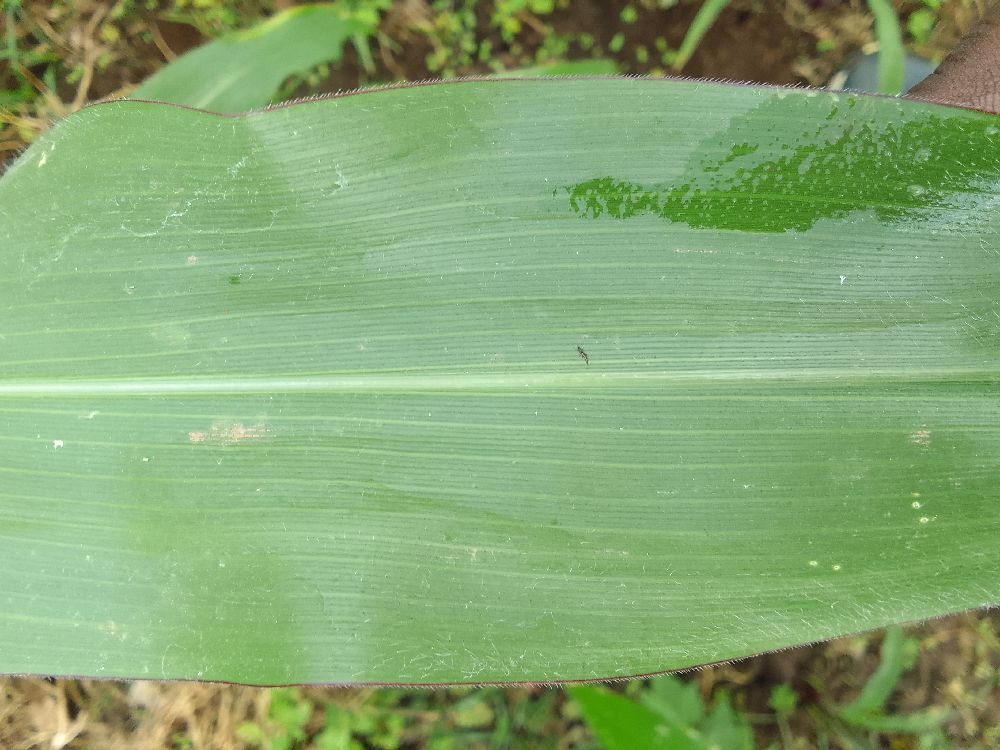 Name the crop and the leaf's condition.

maize, healthy
